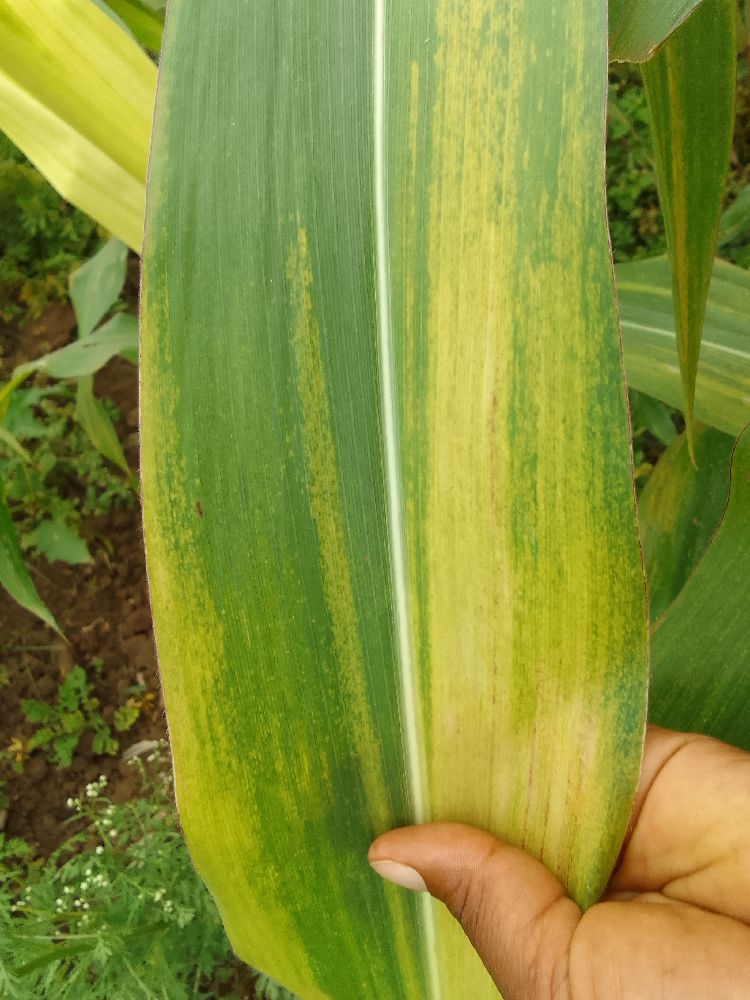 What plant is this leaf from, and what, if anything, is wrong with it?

maize, maize lethal necrosis
